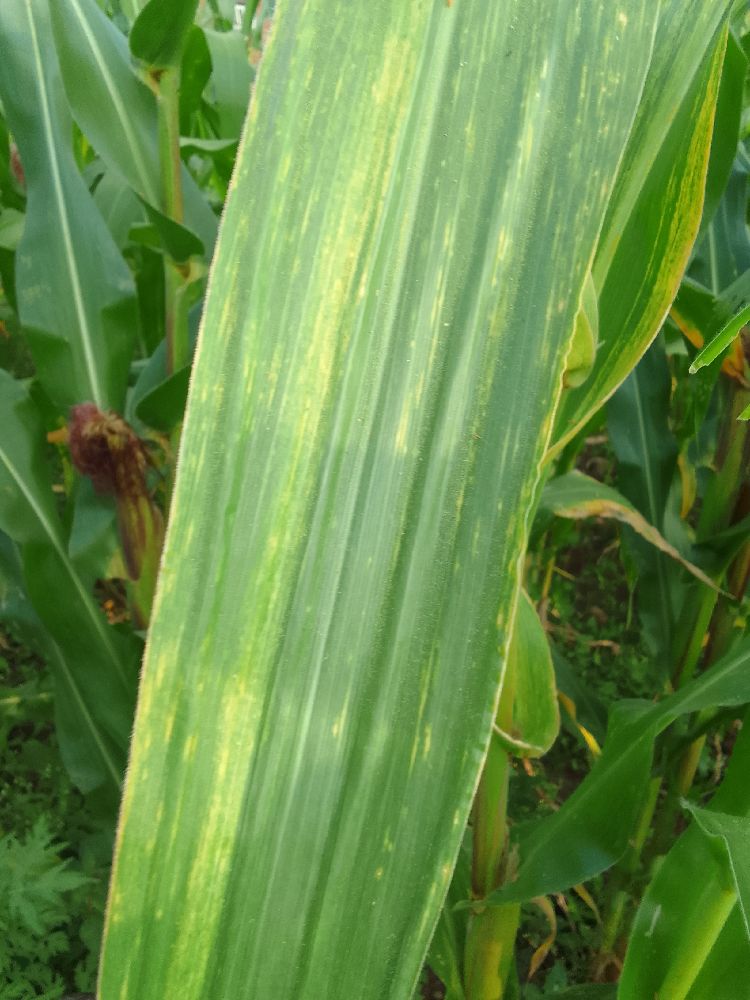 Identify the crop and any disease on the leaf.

maize, maize lethal necrosis
